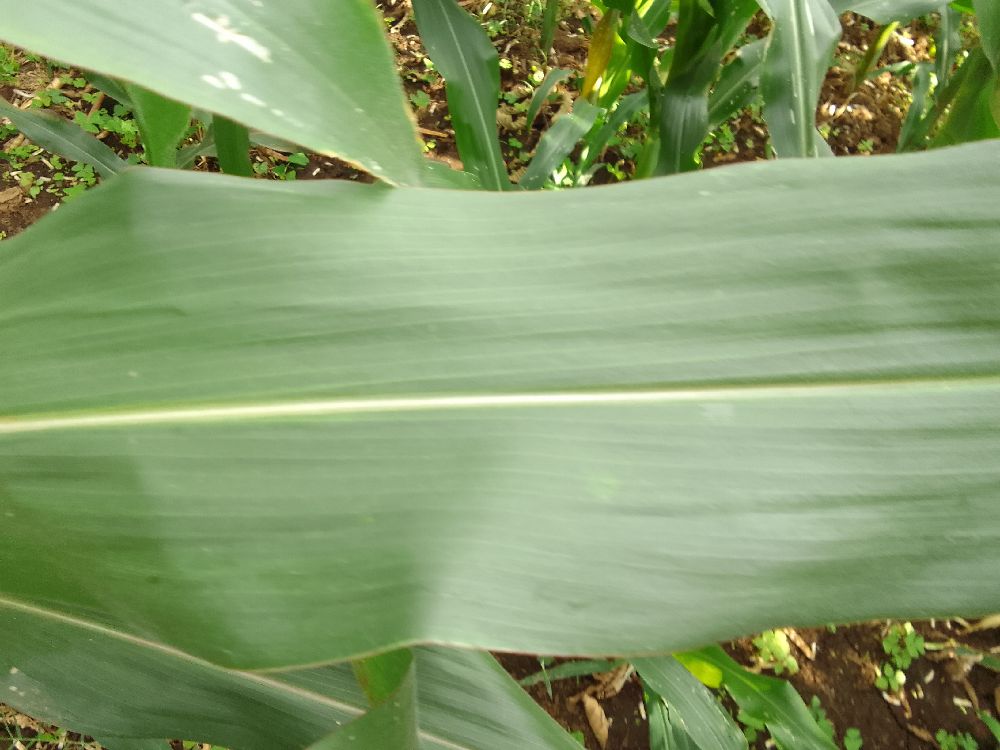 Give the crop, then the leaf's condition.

maize, healthy
